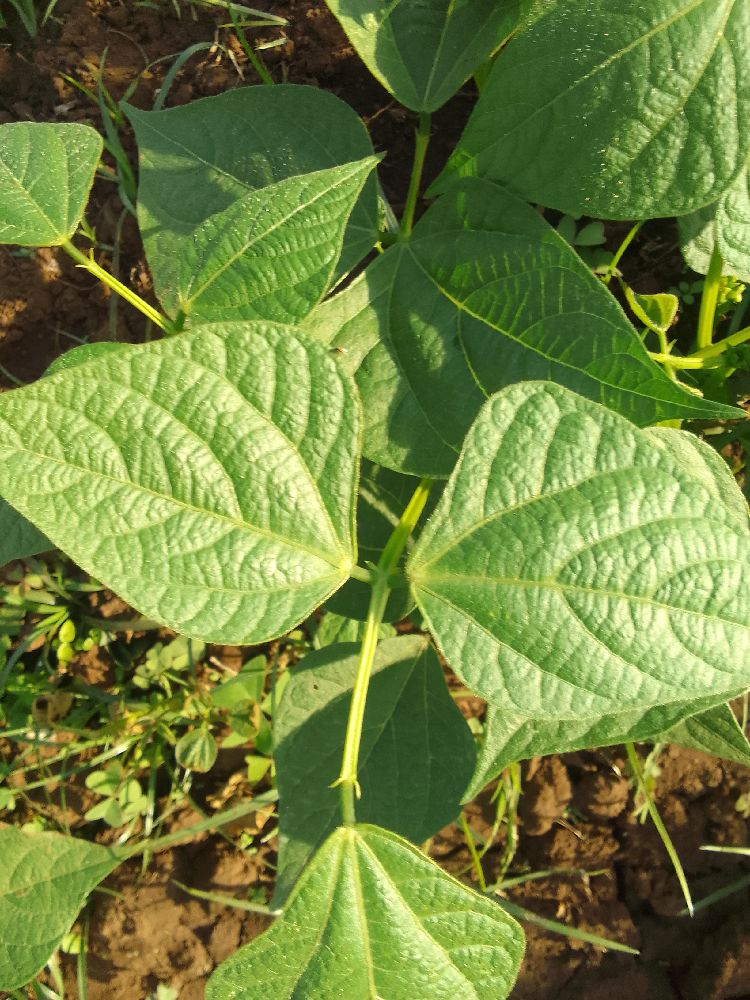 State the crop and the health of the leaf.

common bean, healthy
